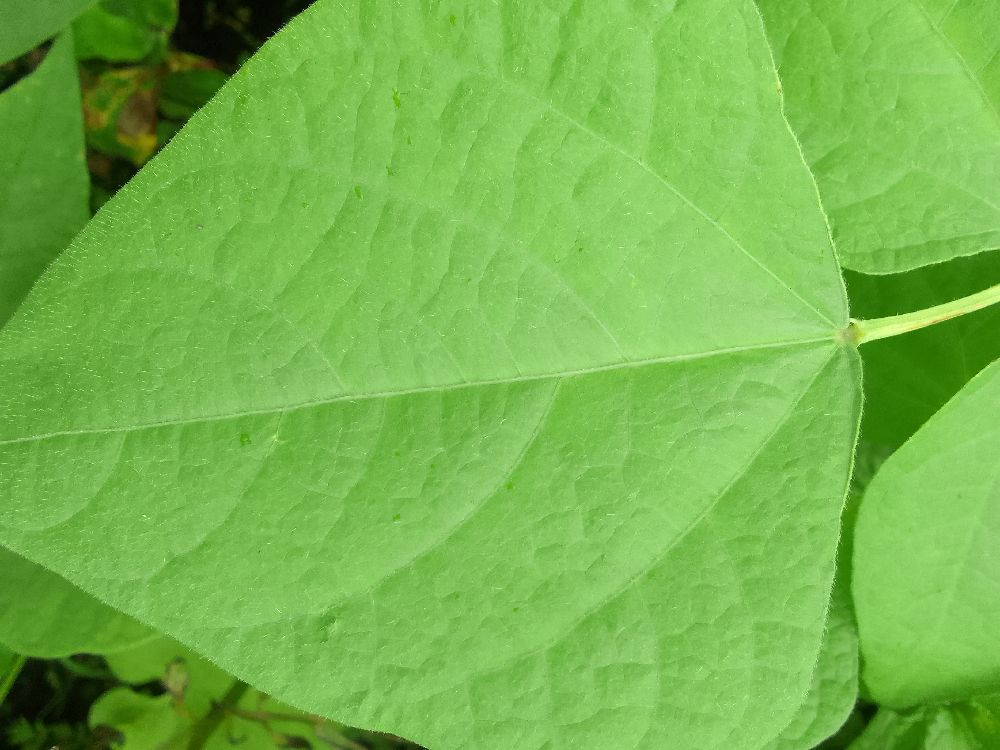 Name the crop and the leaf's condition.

common bean, healthy
